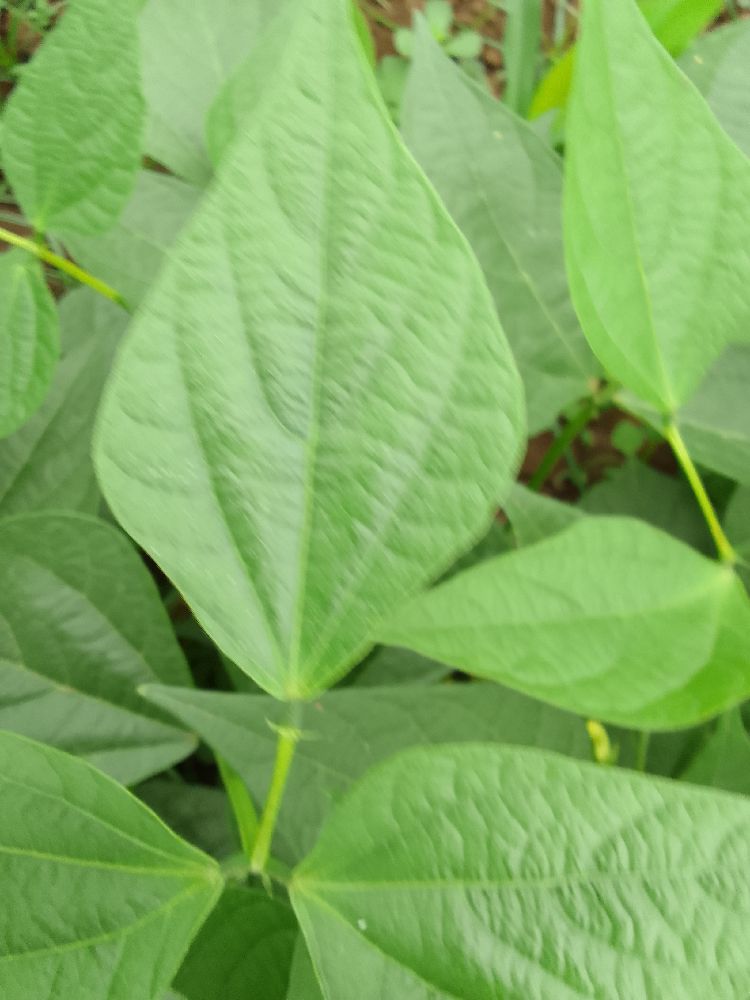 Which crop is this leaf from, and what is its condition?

common bean, healthy
